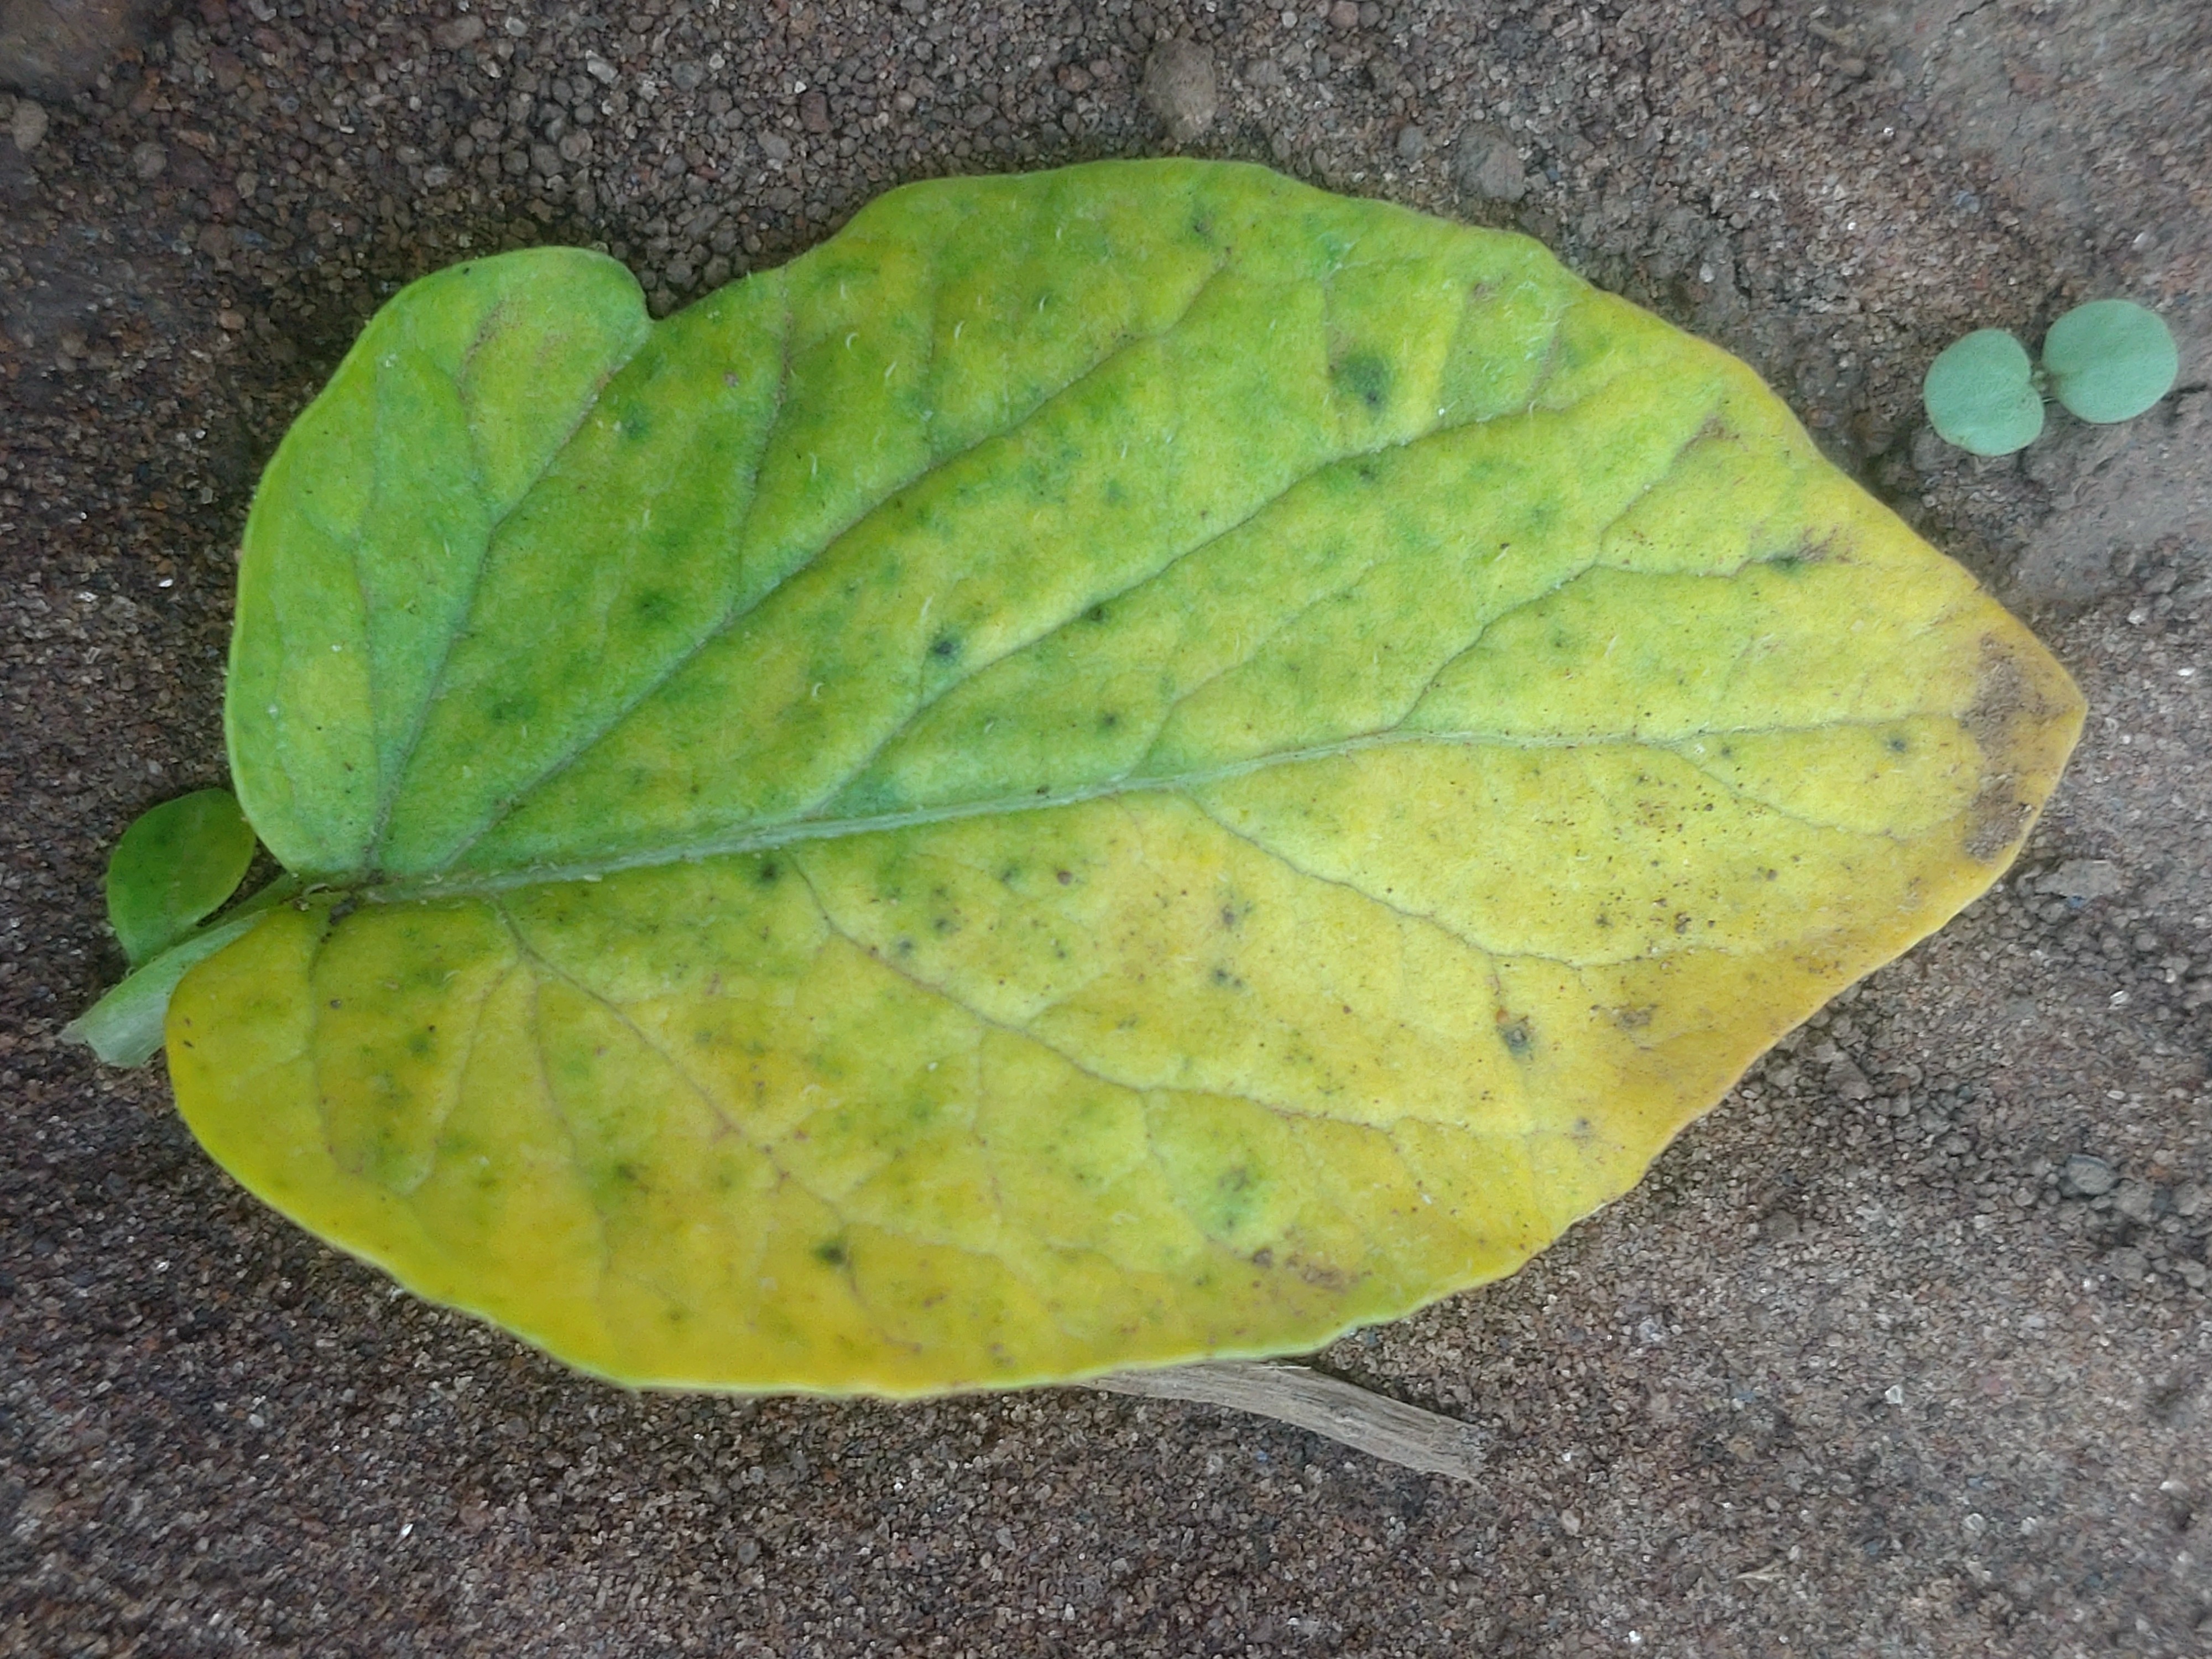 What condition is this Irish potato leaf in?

late blight
